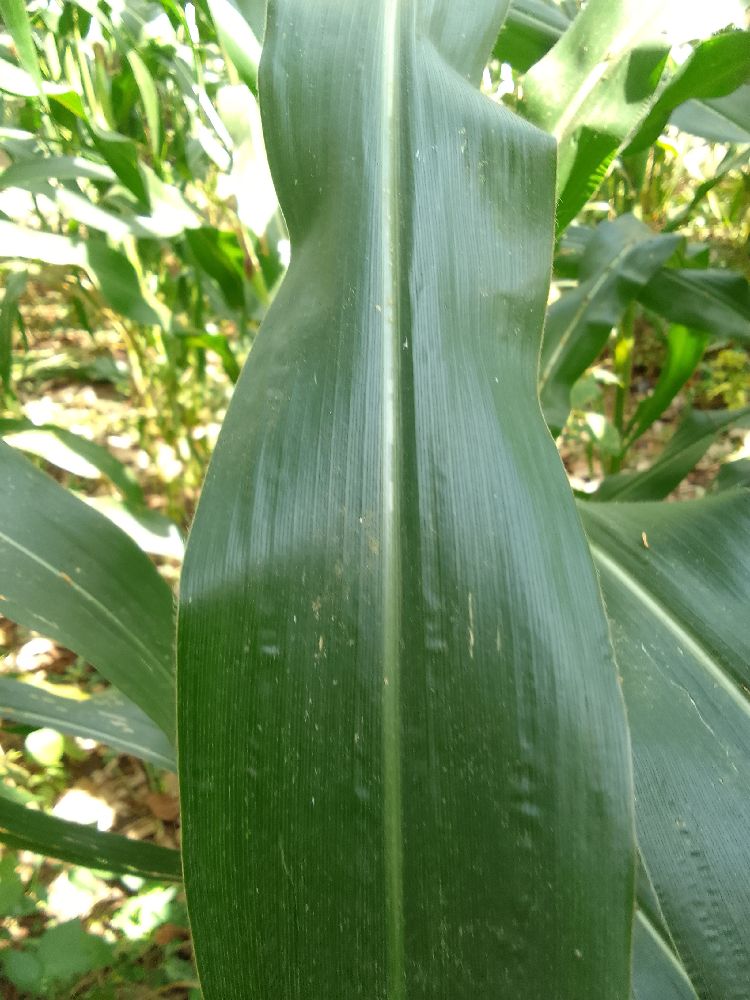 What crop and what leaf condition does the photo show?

maize, healthy
